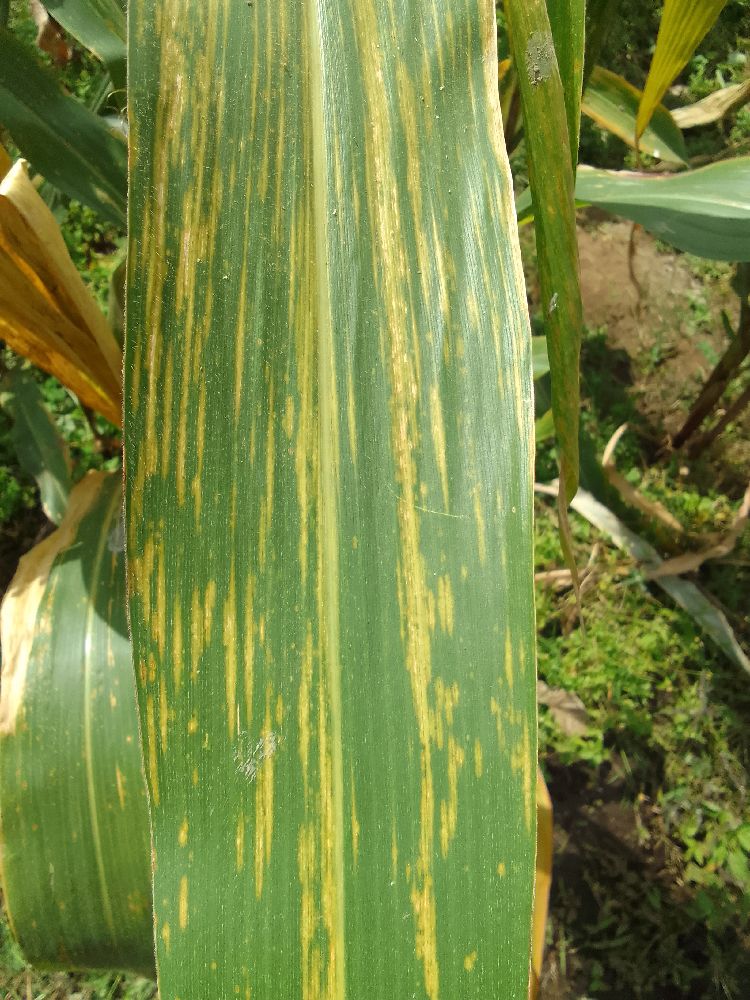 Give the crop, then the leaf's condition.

maize, maize lethal necrosis
